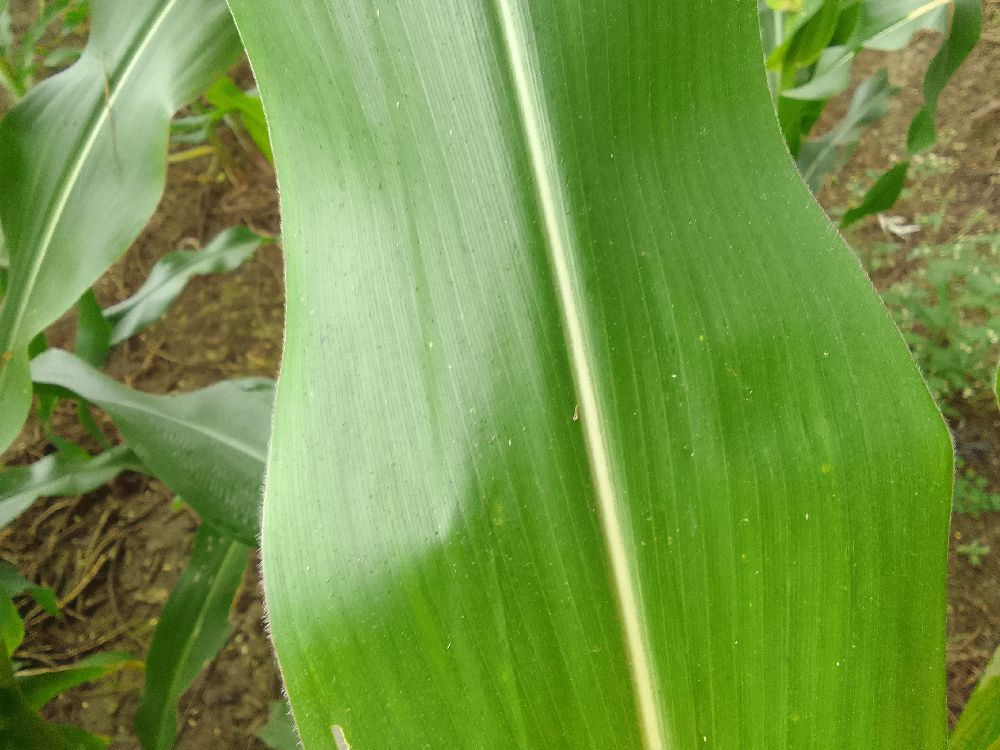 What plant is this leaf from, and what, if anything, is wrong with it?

maize, healthy
